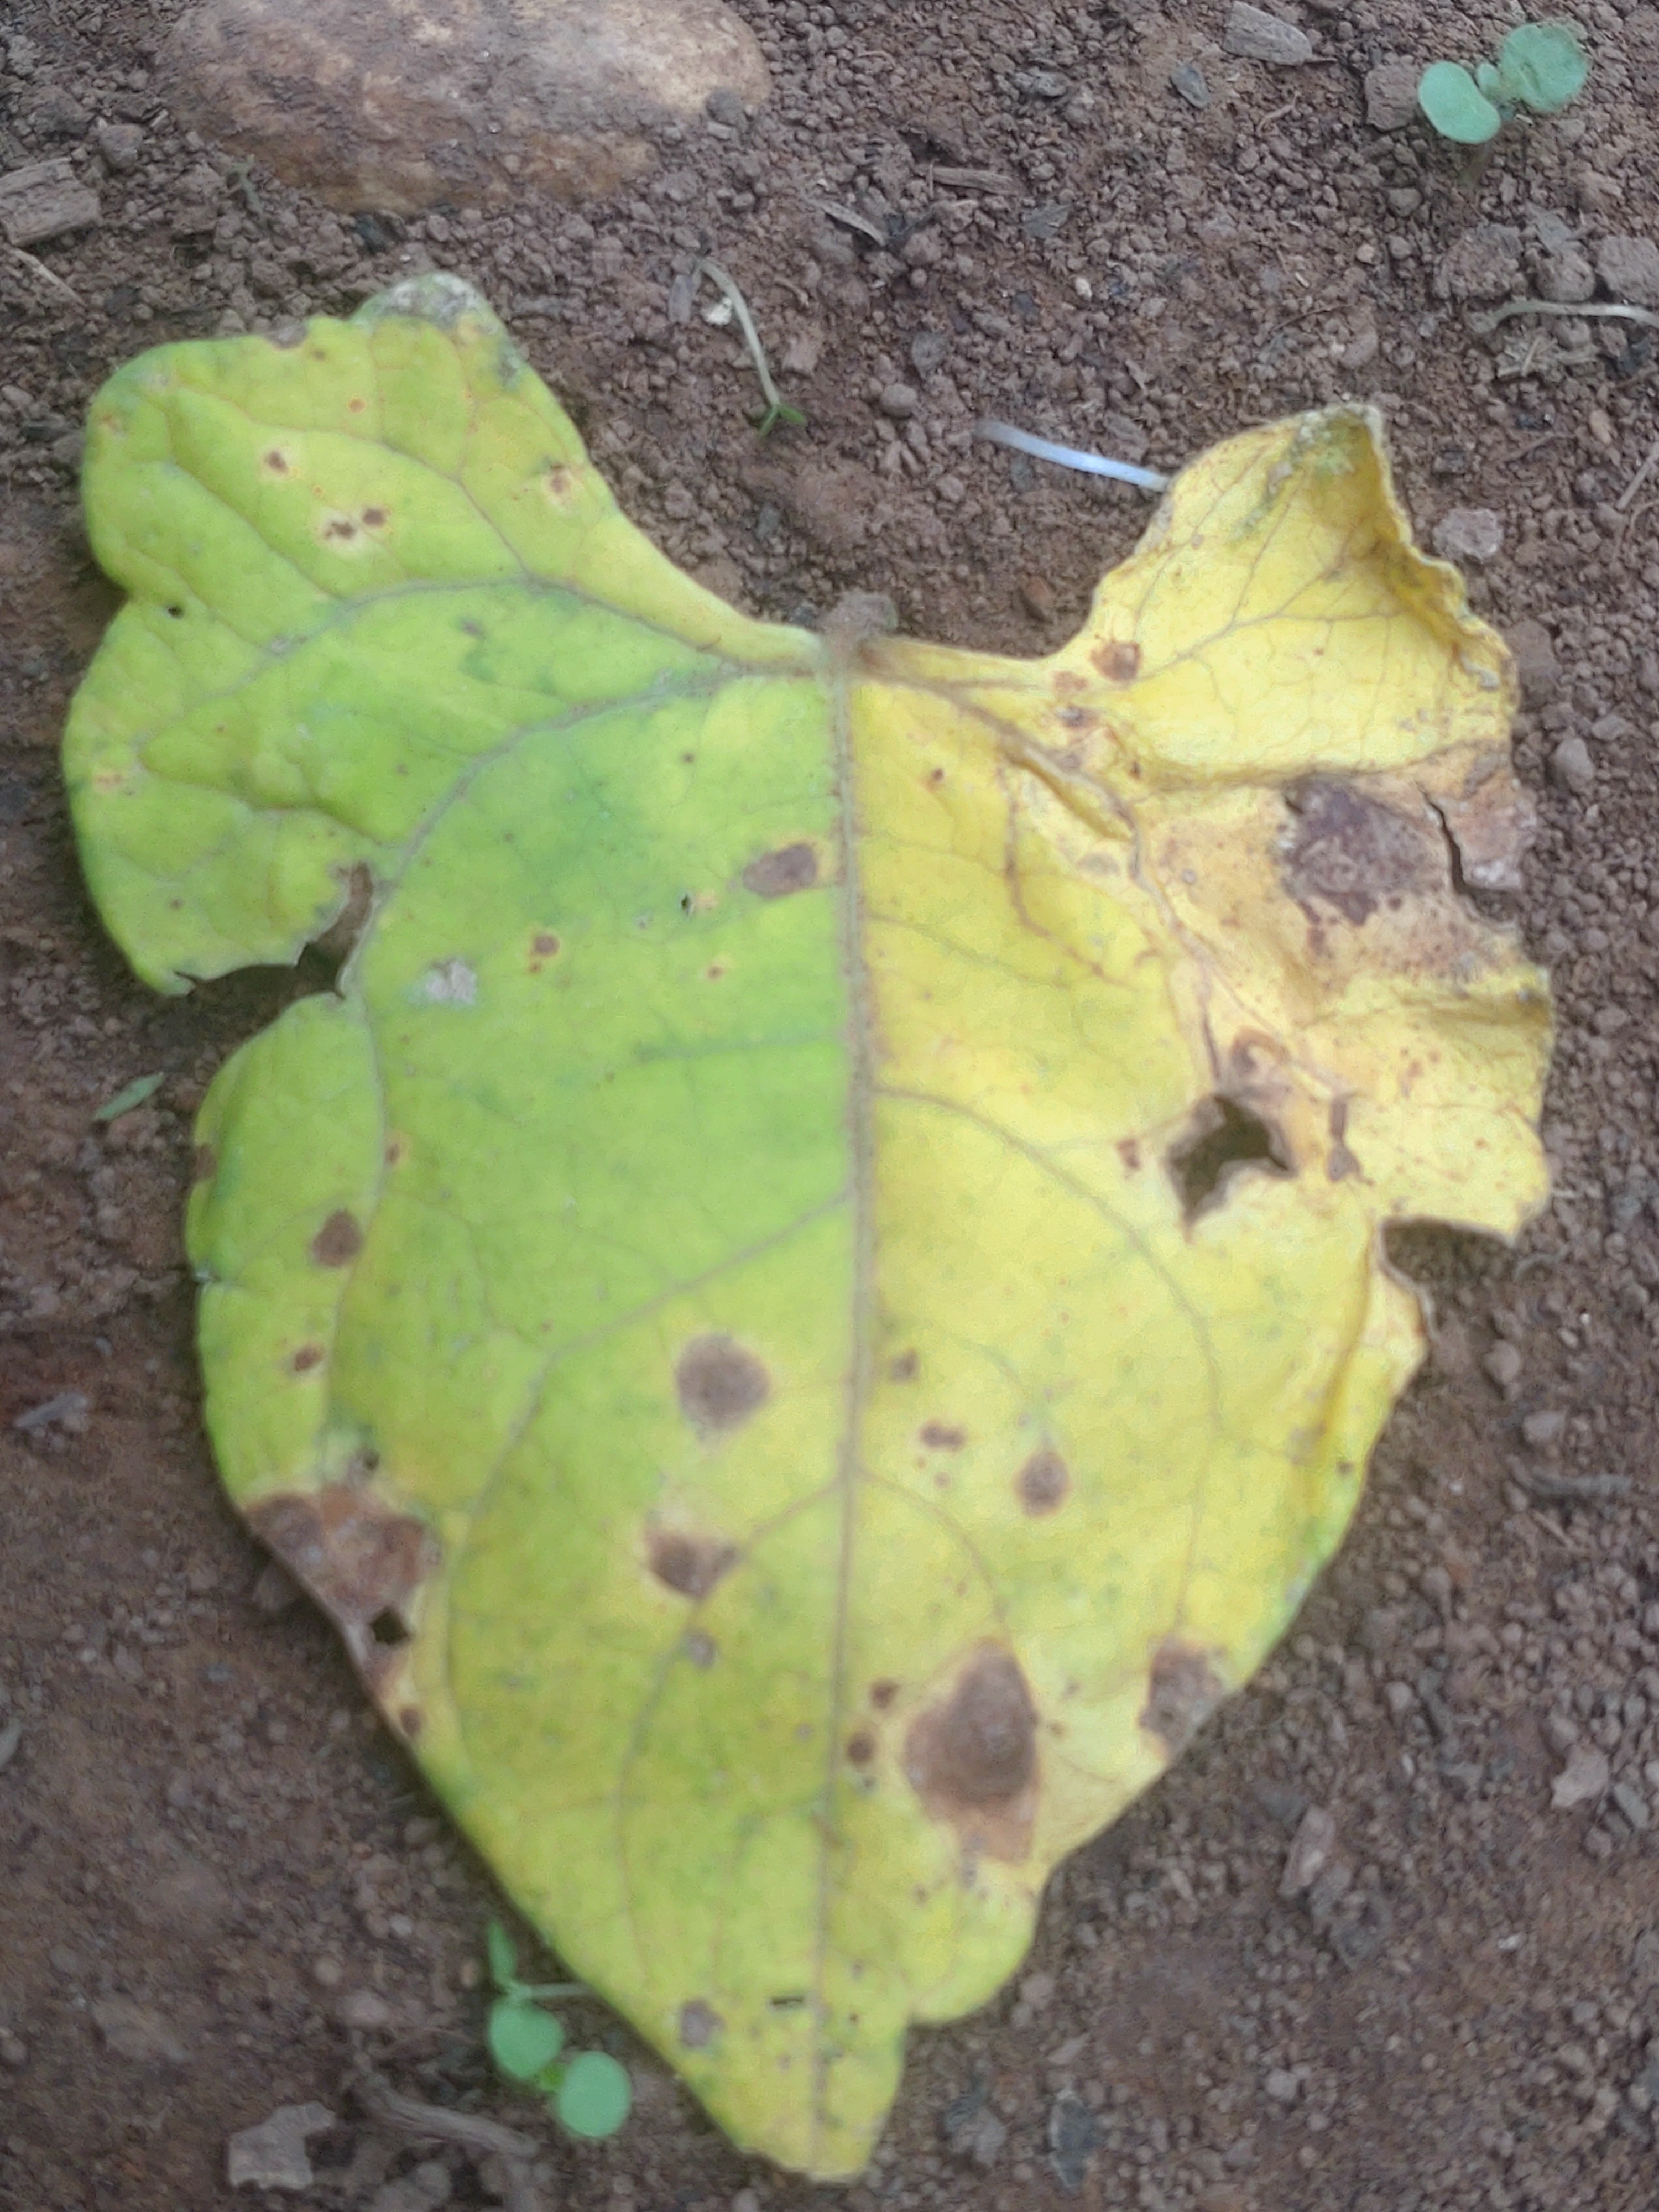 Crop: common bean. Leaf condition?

anthracnose
